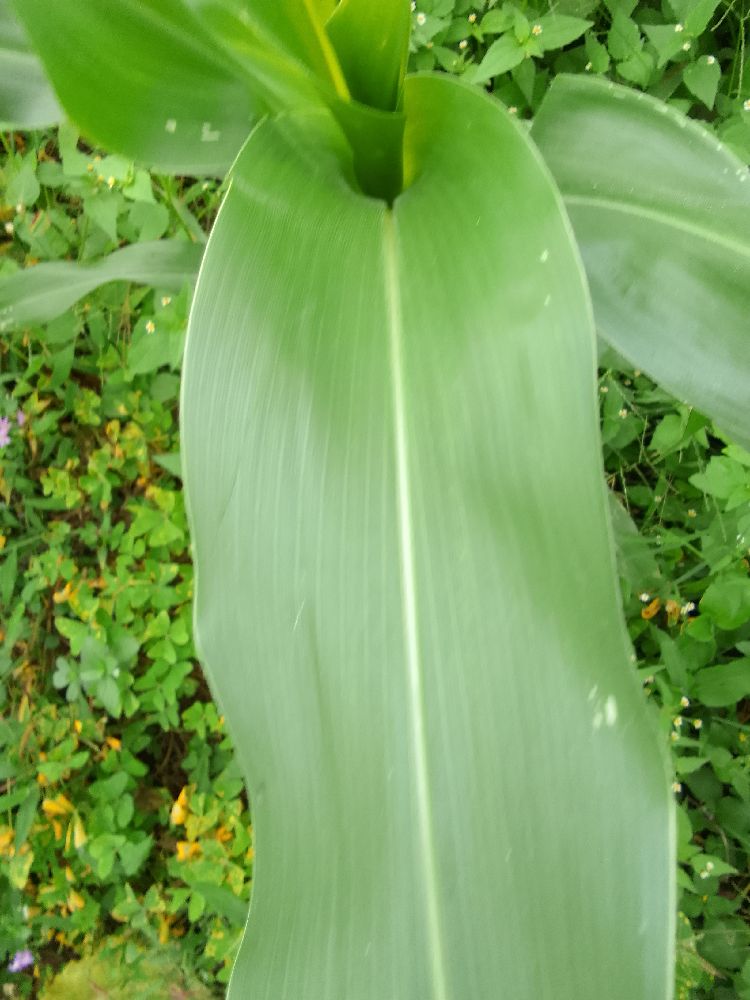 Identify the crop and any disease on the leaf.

maize, healthy
